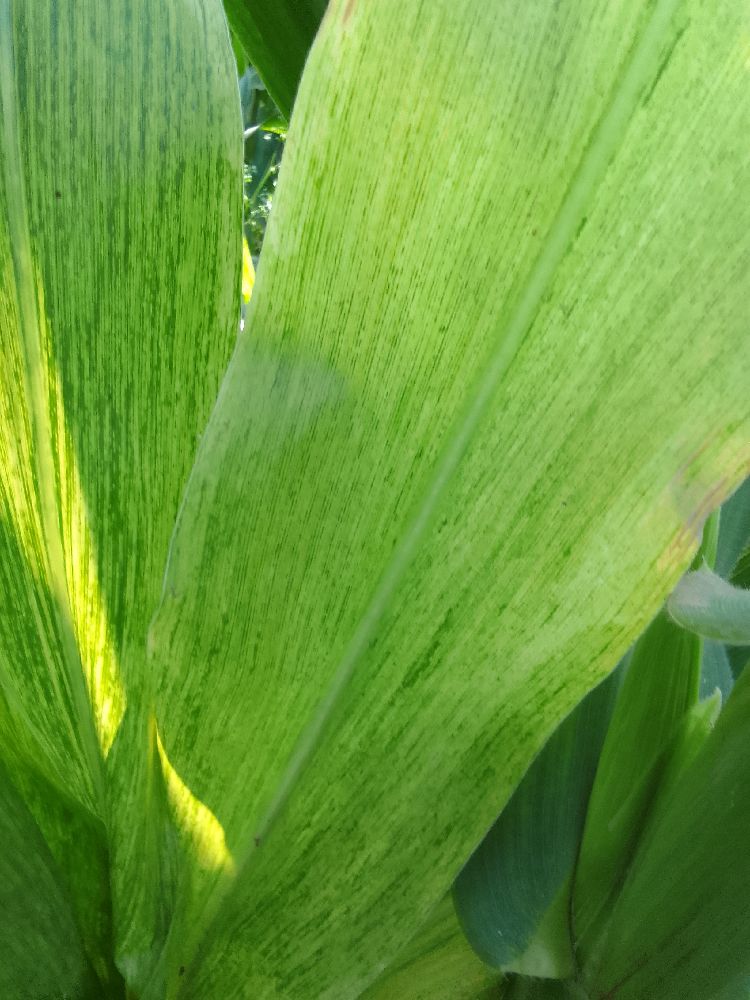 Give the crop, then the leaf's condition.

maize, maize lethal necrosis
